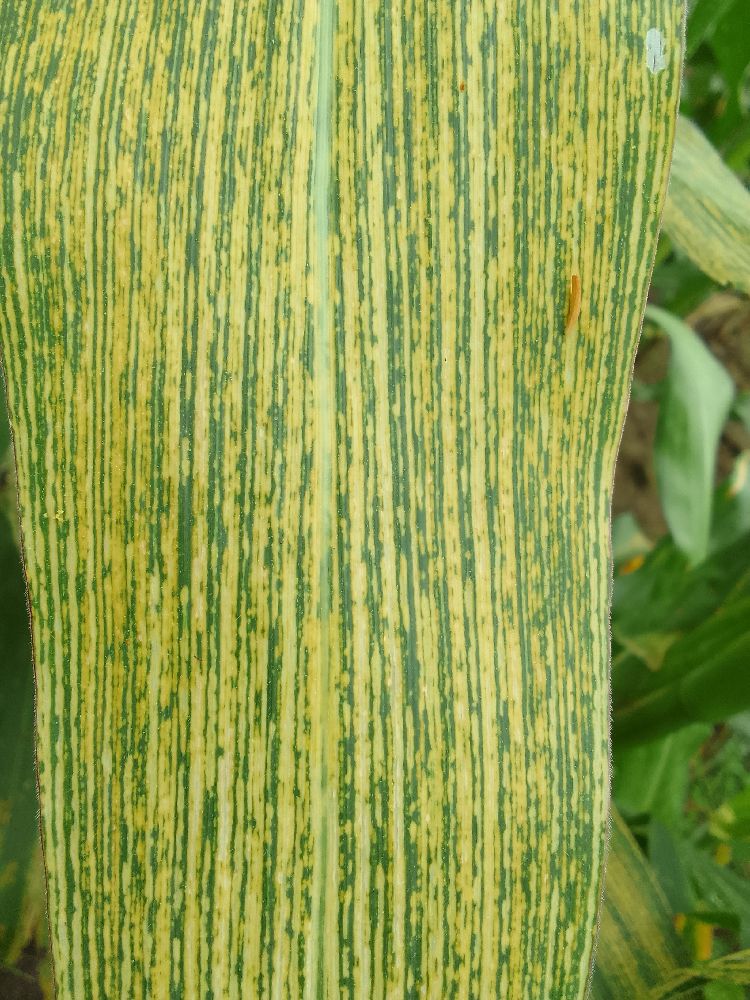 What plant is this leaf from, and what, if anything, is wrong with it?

maize, maize streak virus
